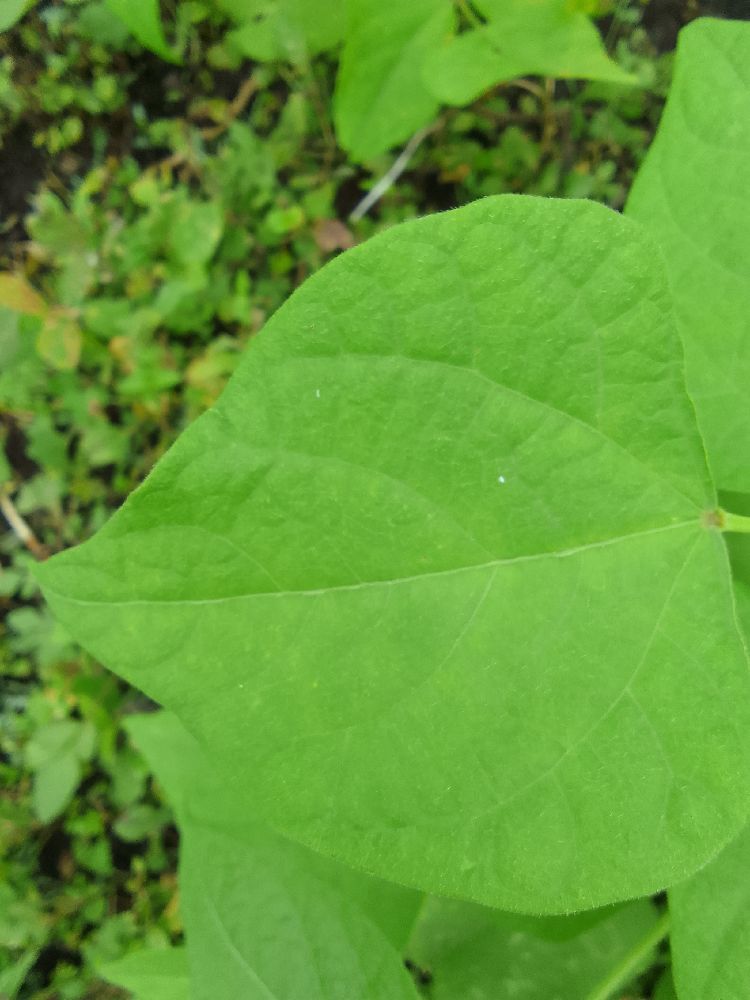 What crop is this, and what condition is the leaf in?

common bean, healthy
